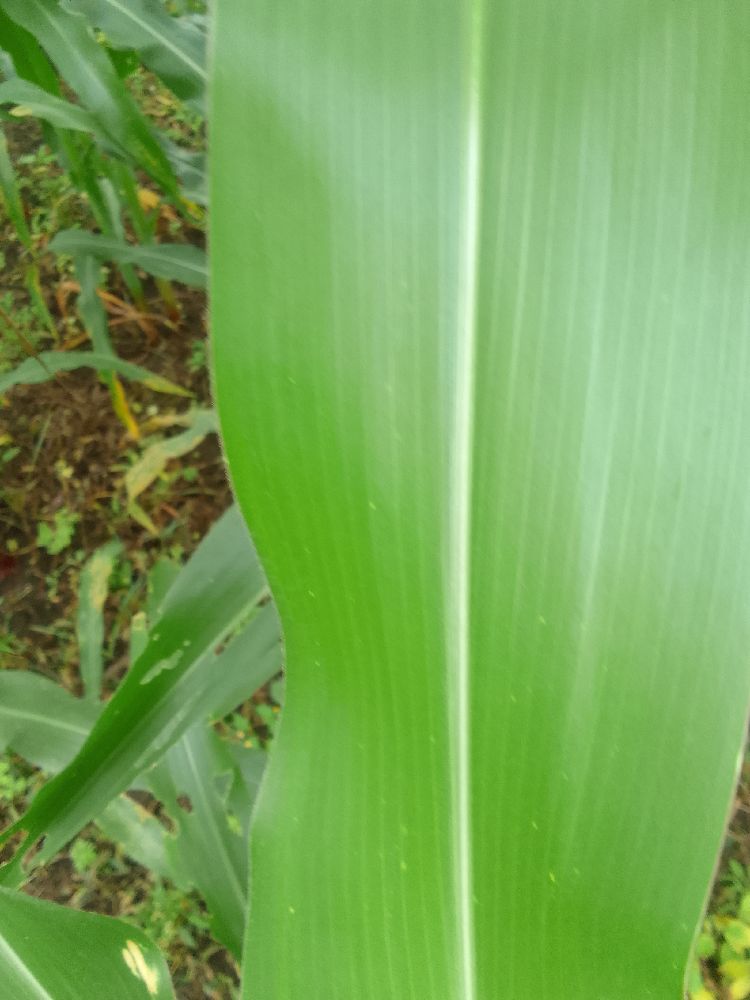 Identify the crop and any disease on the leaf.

maize, healthy
